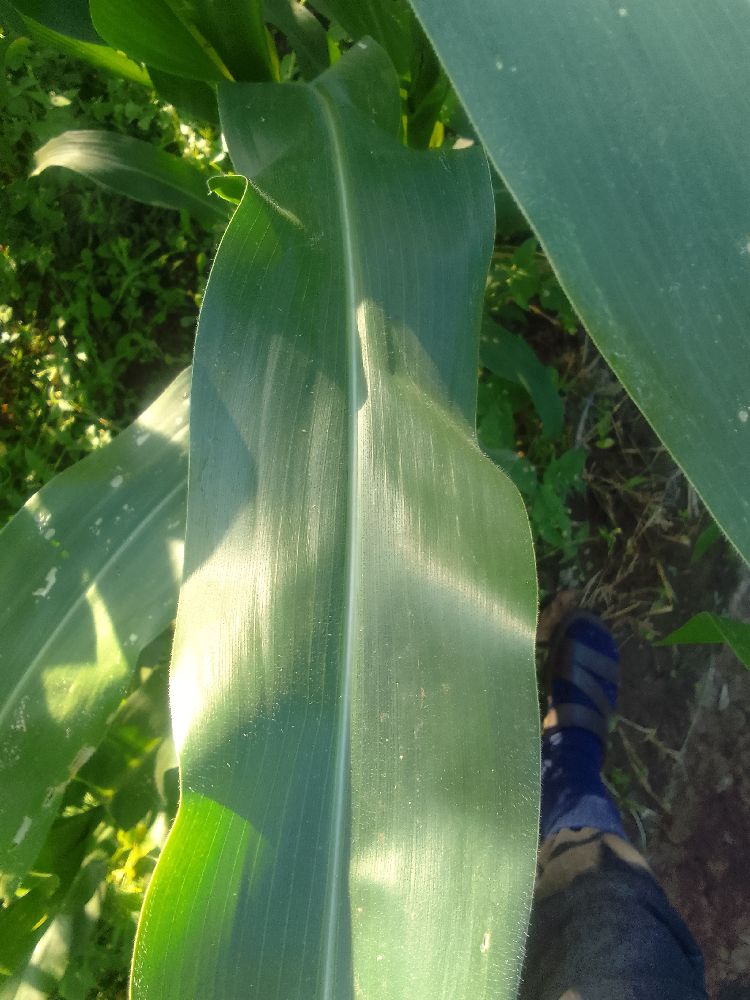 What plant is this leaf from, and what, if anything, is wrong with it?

maize, healthy
